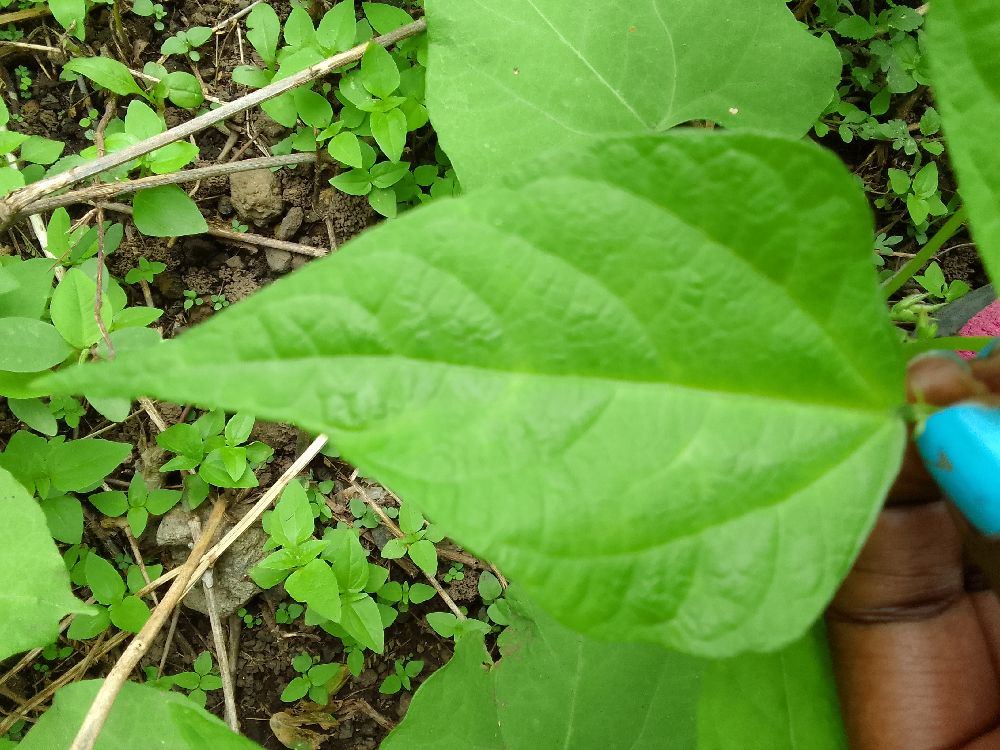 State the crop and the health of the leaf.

common bean, healthy
